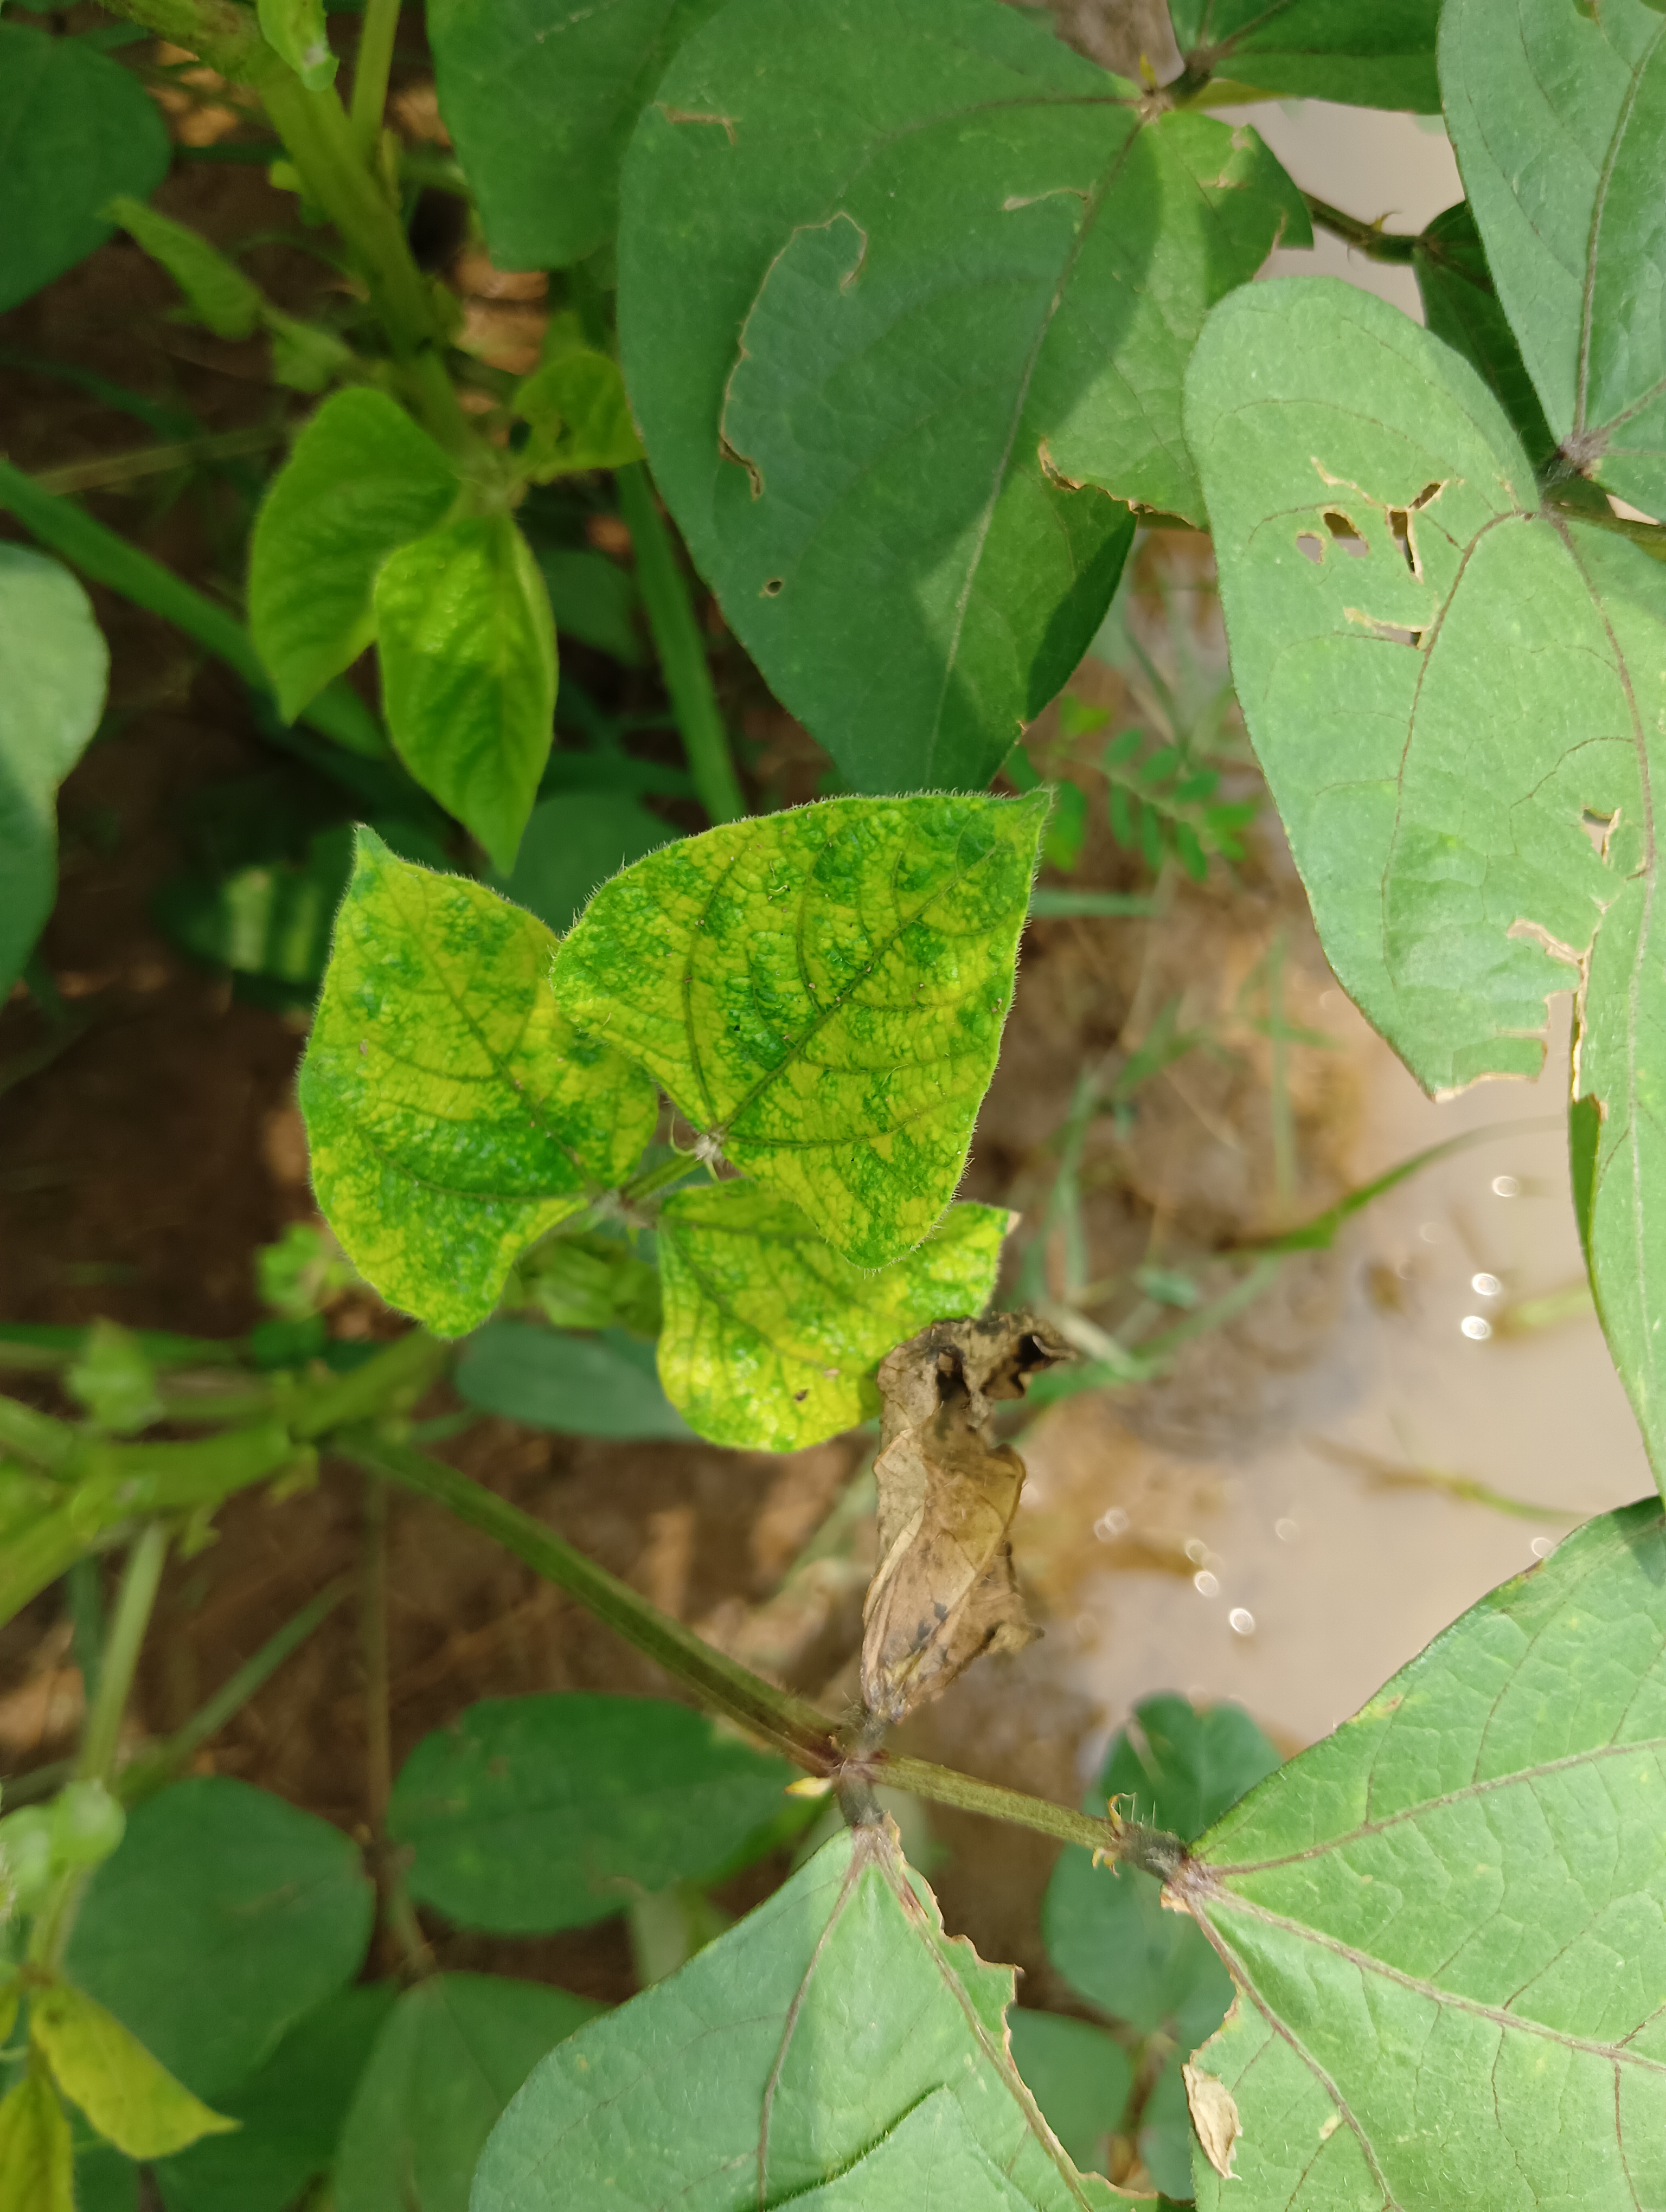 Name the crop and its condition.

mungbean, yellow mosaic
